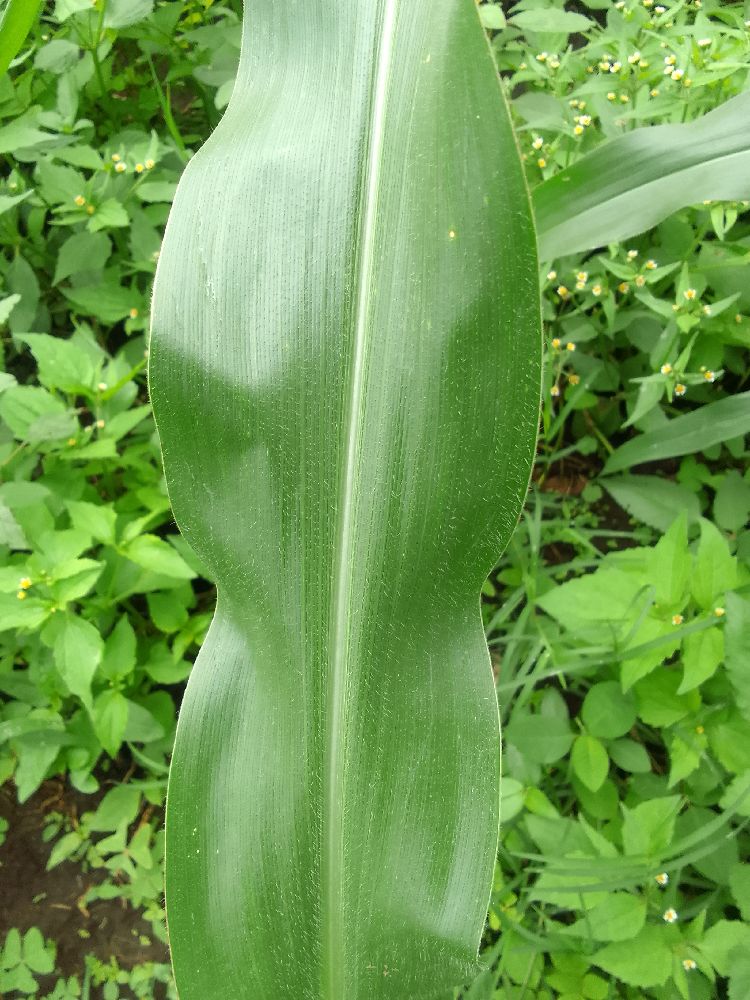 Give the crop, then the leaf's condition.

maize, healthy
